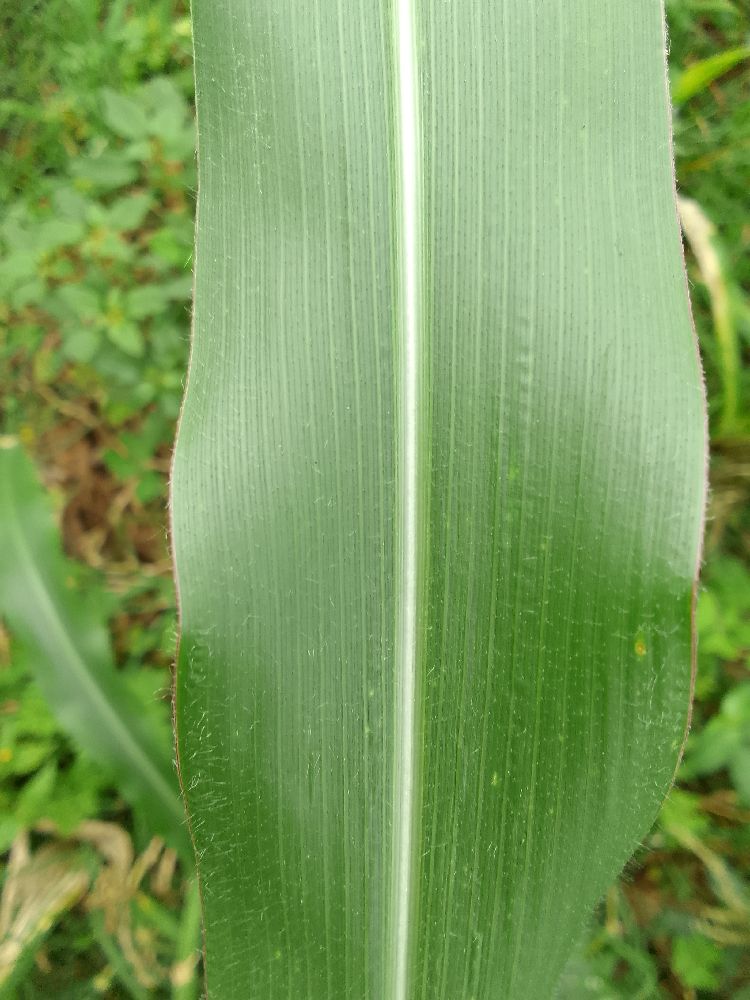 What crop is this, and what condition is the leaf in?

maize, healthy
